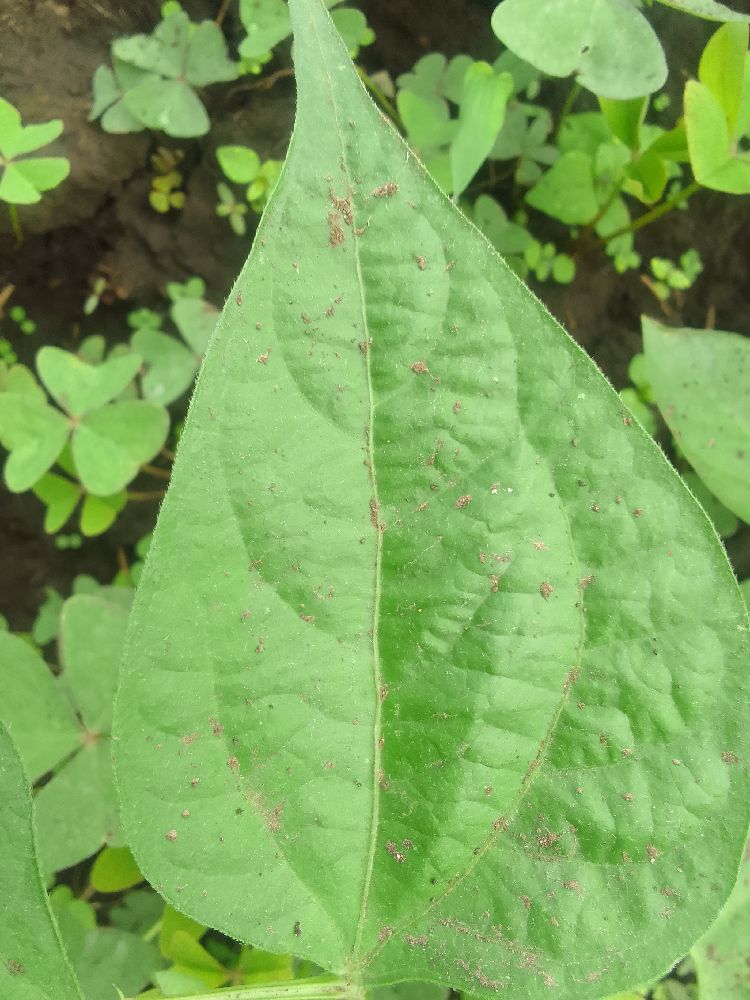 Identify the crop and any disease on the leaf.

common bean, healthy
